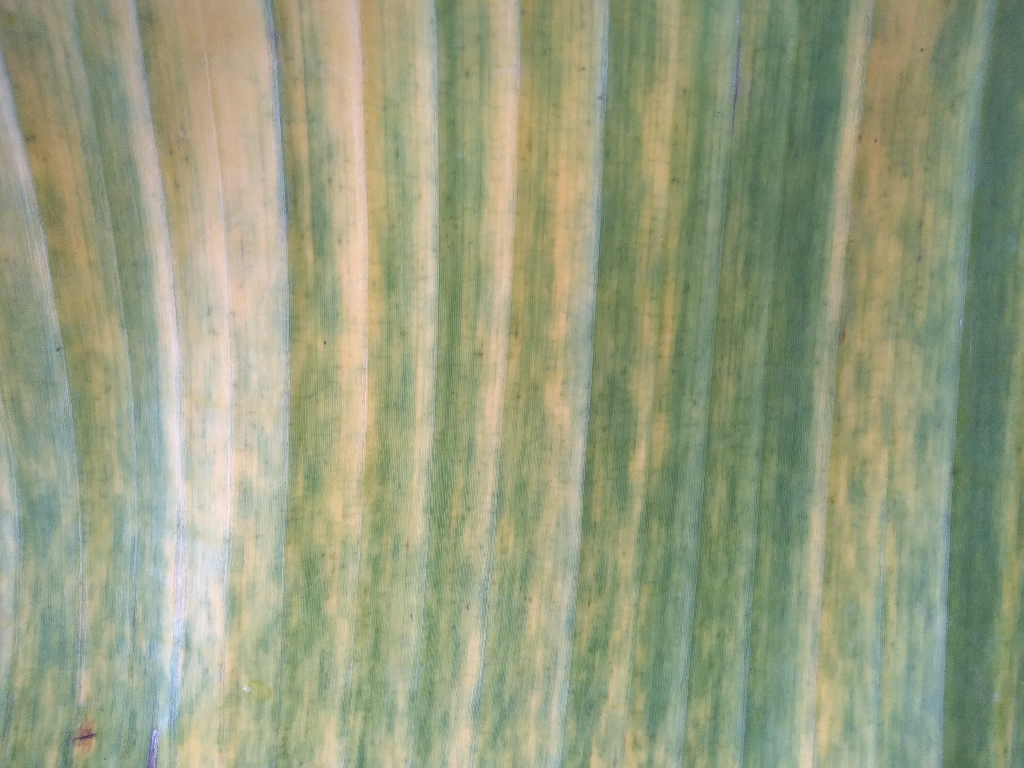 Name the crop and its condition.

banana, fusarium wilt race 1
